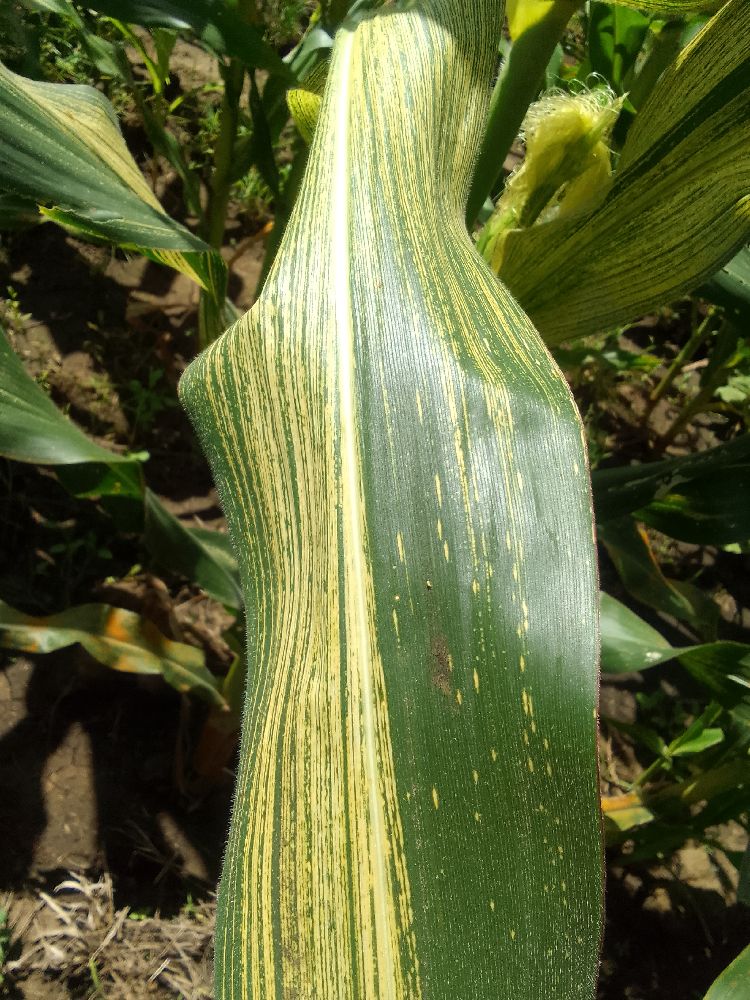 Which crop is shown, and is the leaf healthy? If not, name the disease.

maize, maize streak virus
